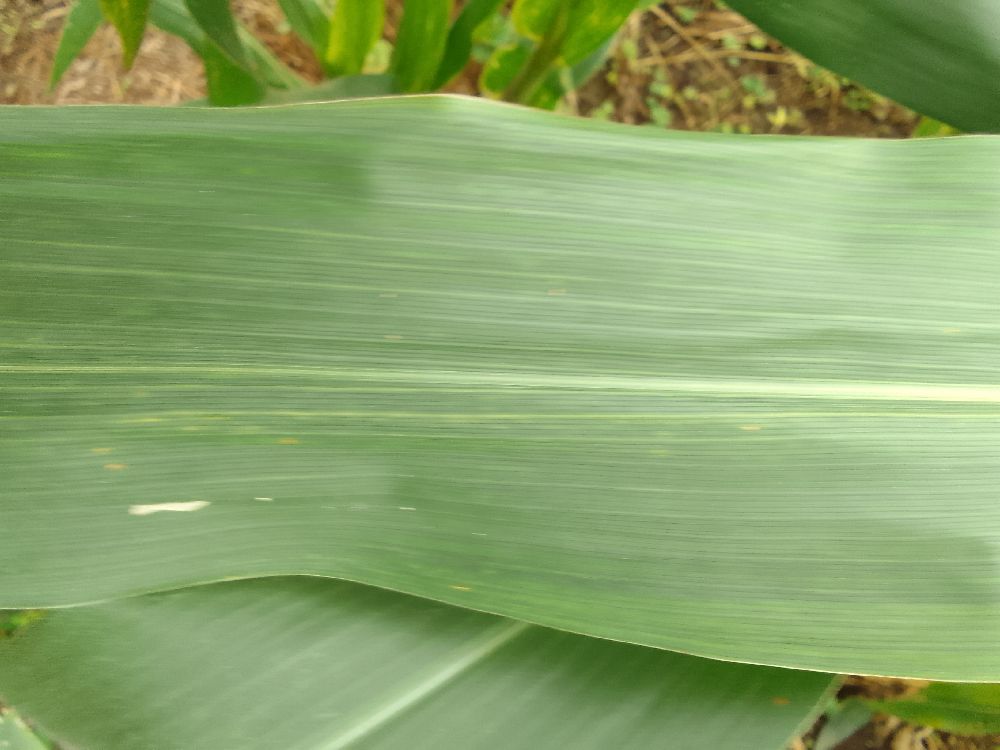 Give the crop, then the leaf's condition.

maize, healthy
